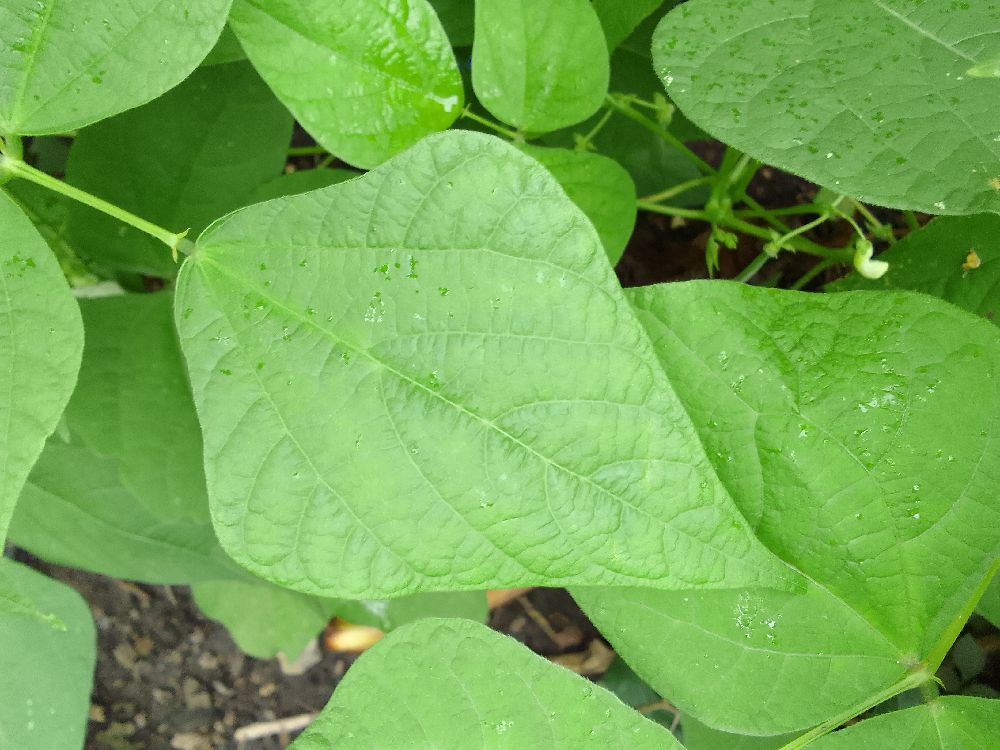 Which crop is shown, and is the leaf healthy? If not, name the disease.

common bean, healthy
